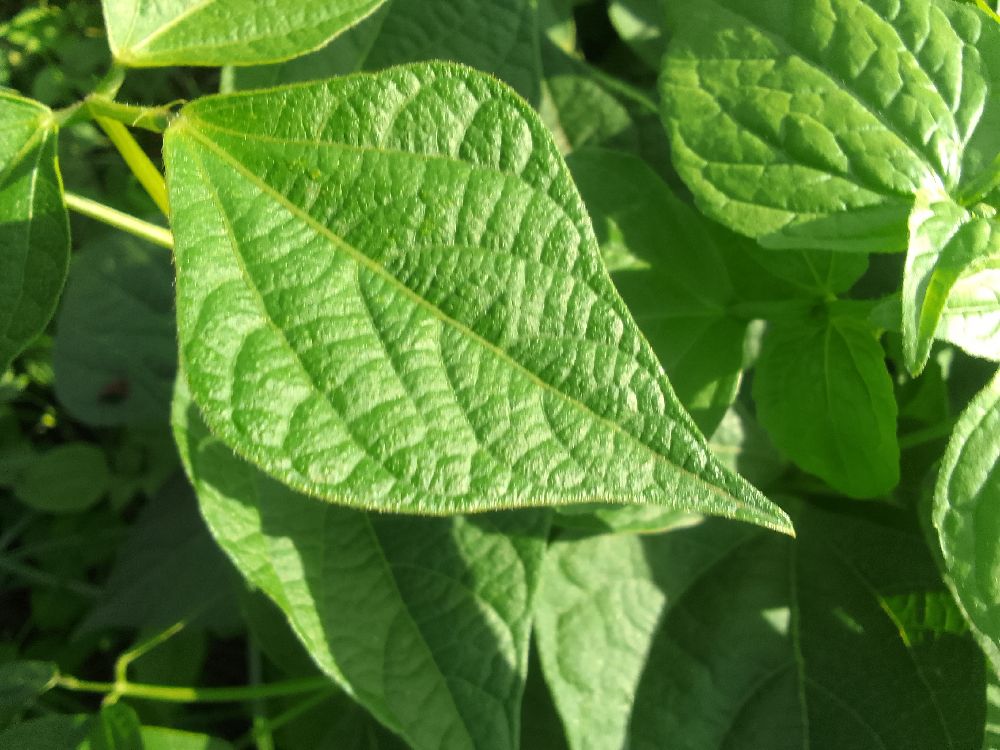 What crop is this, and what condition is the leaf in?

common bean, healthy
